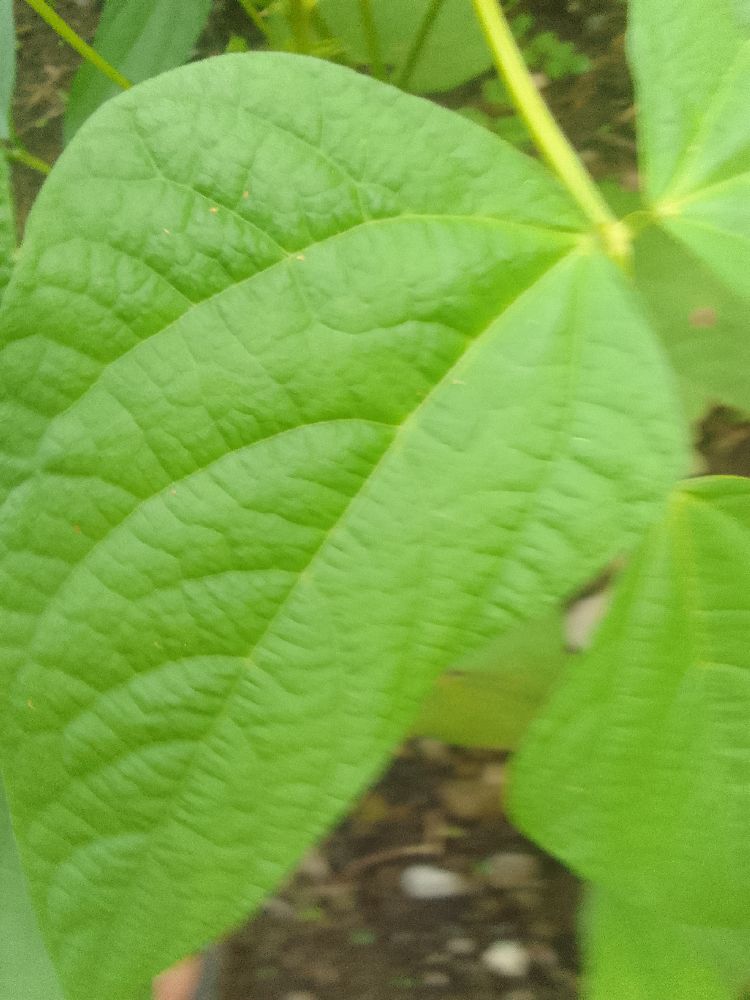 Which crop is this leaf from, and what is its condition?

common bean, healthy
